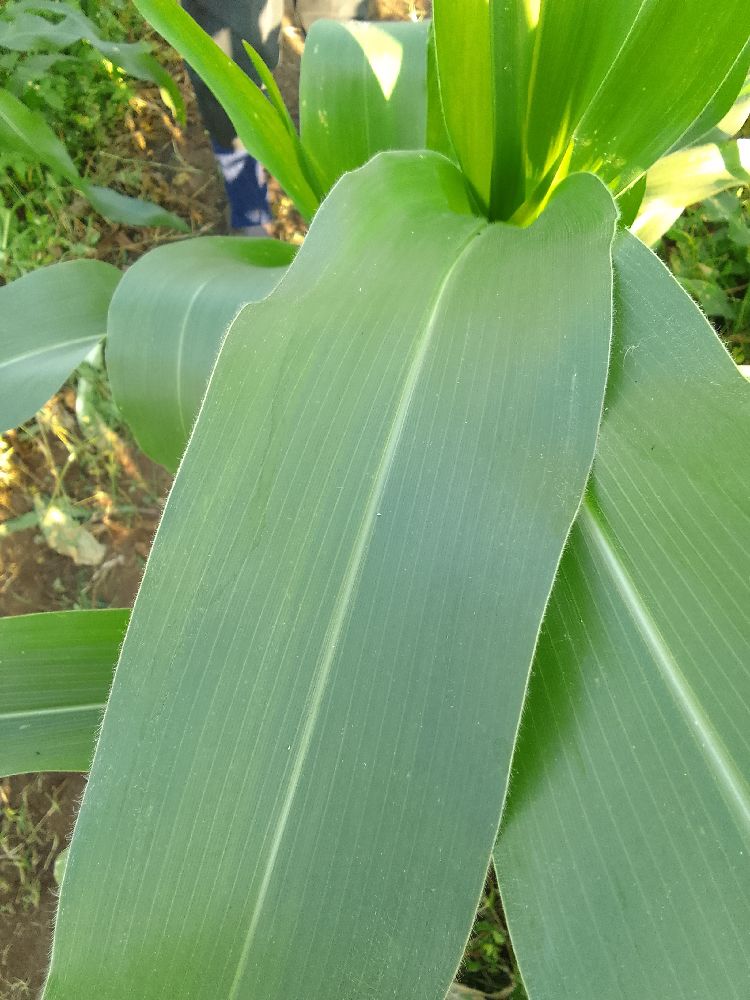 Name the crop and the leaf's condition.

maize, healthy
